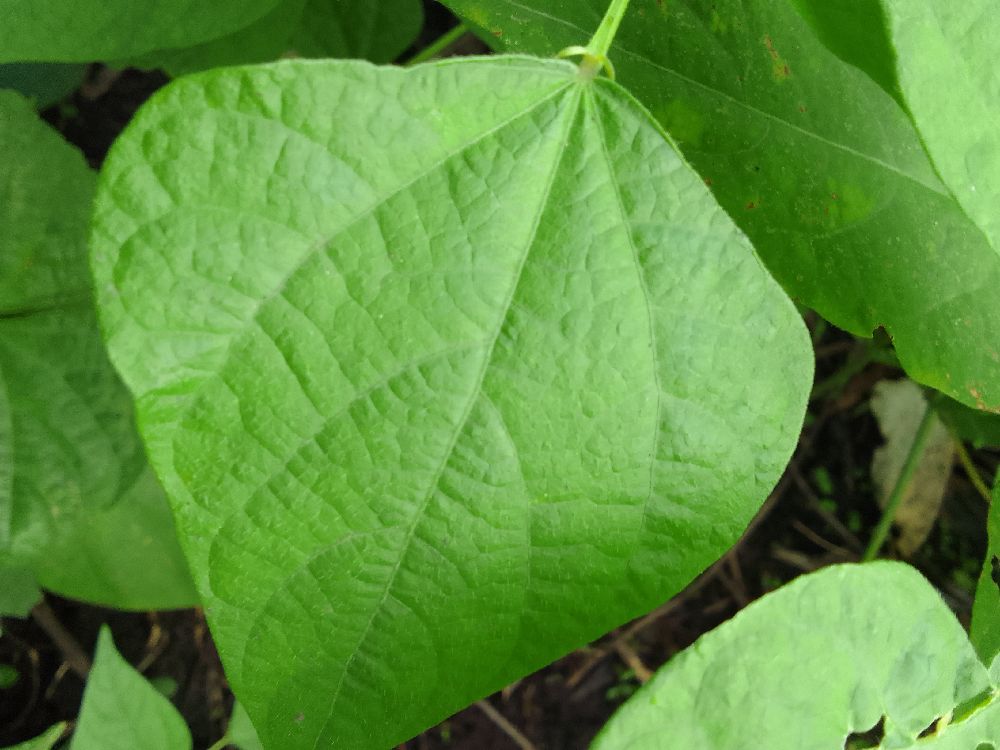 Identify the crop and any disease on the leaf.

common bean, healthy
